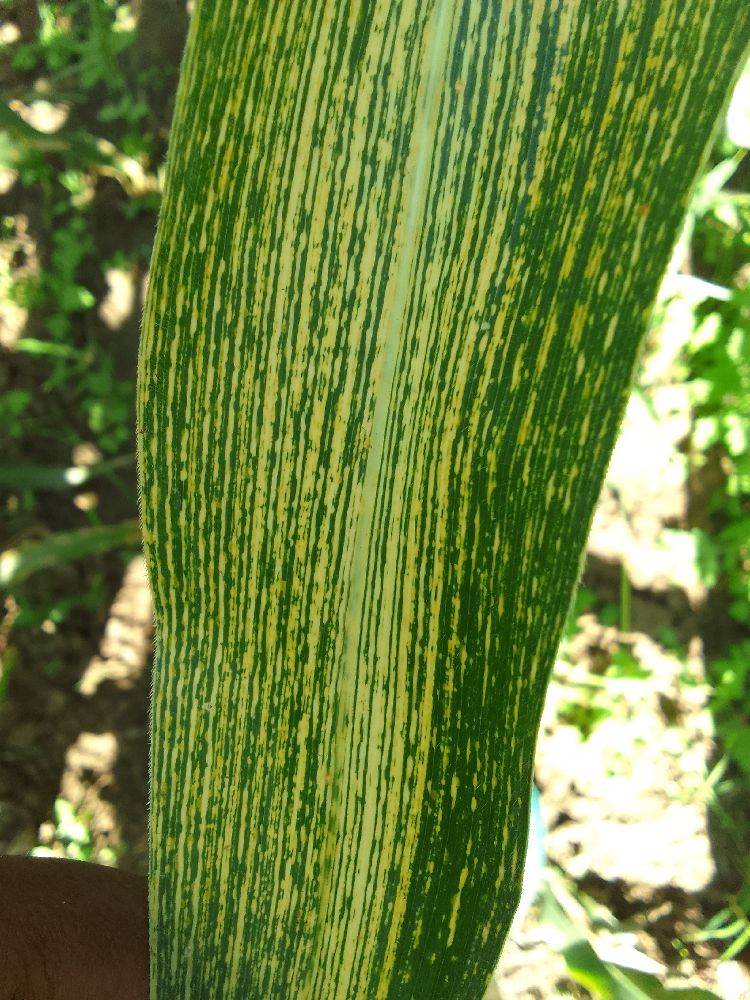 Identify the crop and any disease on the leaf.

maize, maize streak virus
